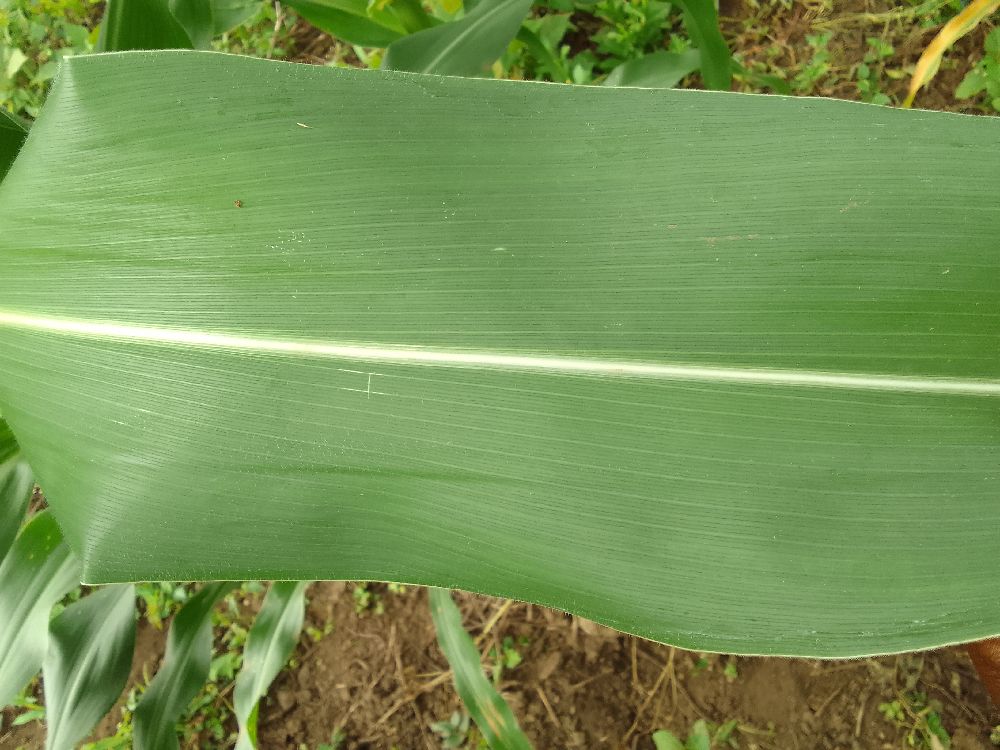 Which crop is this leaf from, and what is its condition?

maize, healthy
